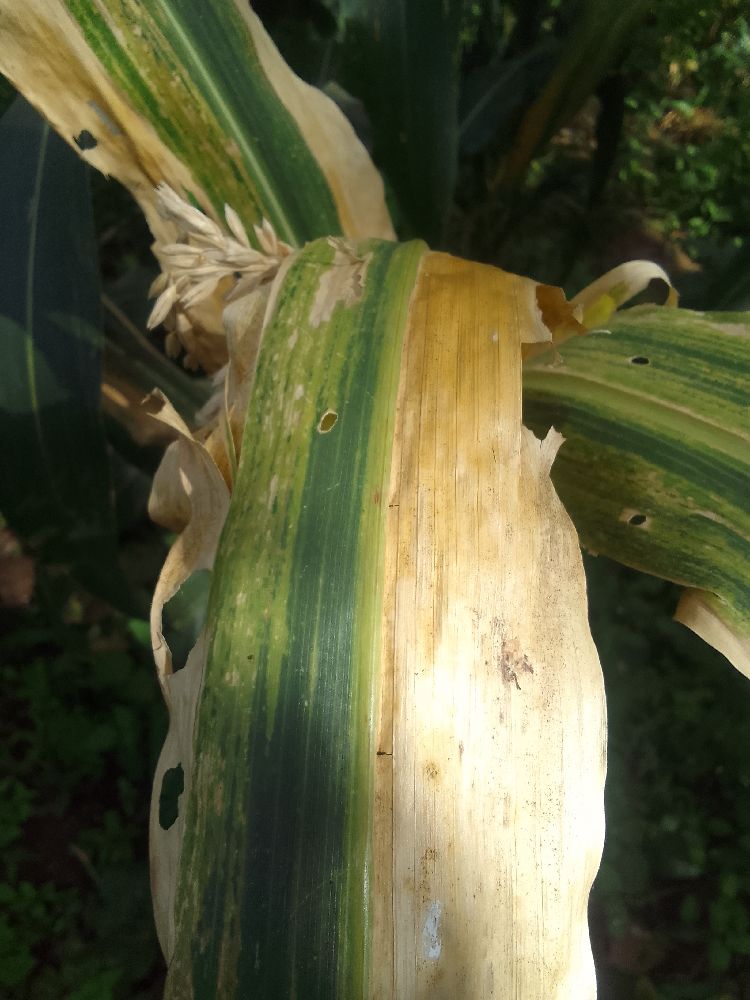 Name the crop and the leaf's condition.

maize, maize lethal necrosis
